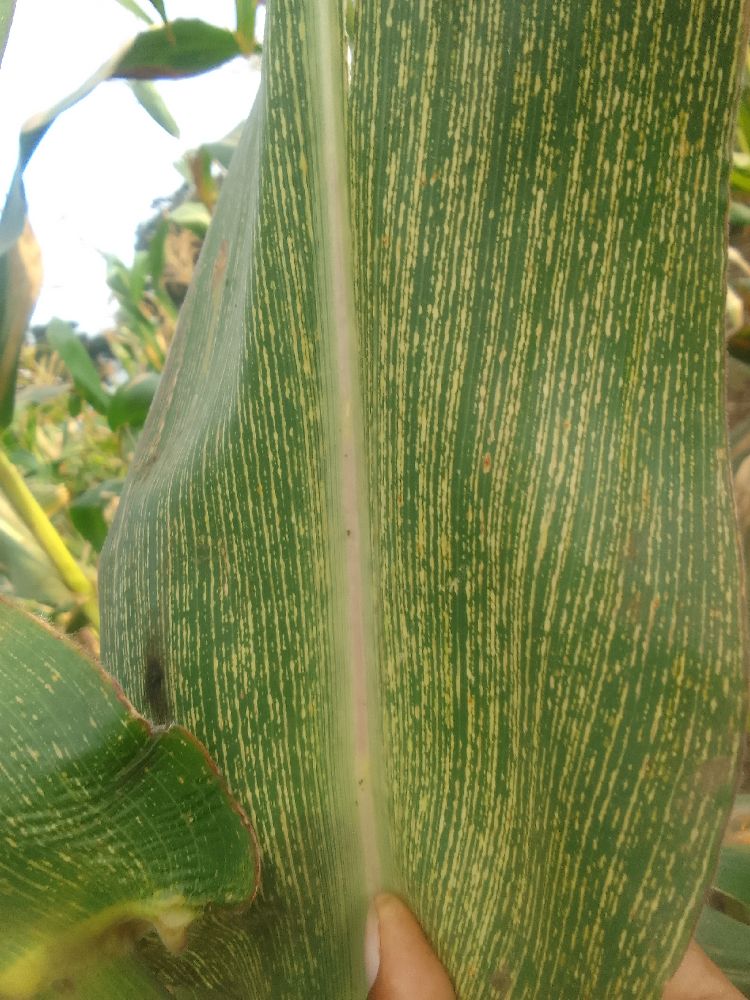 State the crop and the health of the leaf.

maize, maize streak virus
